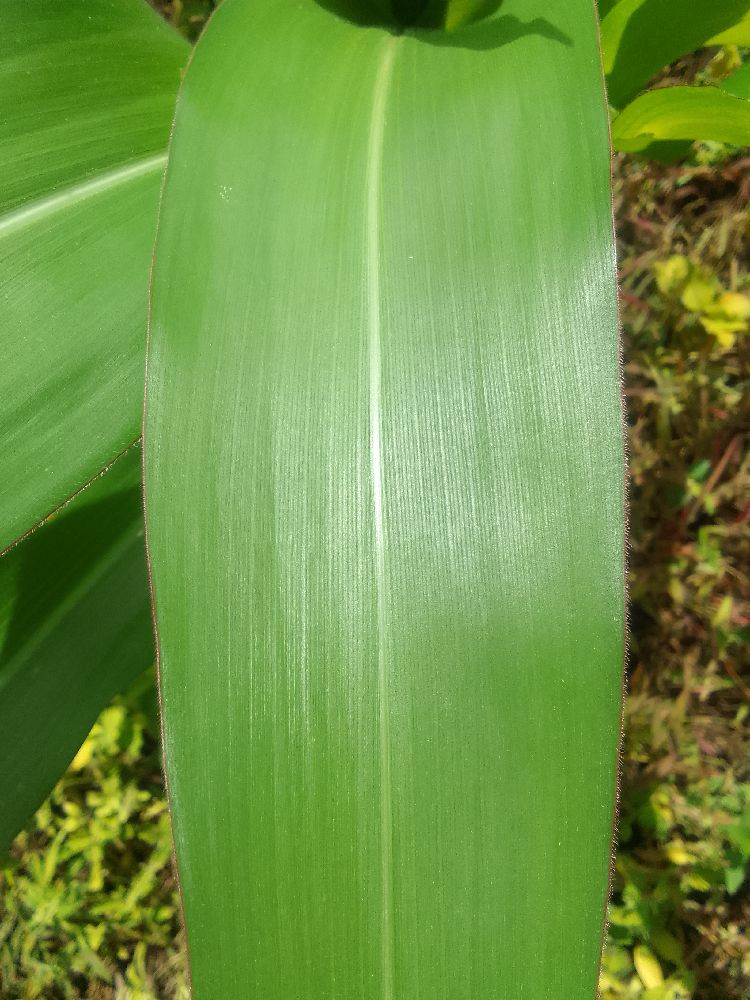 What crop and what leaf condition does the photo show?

maize, healthy
